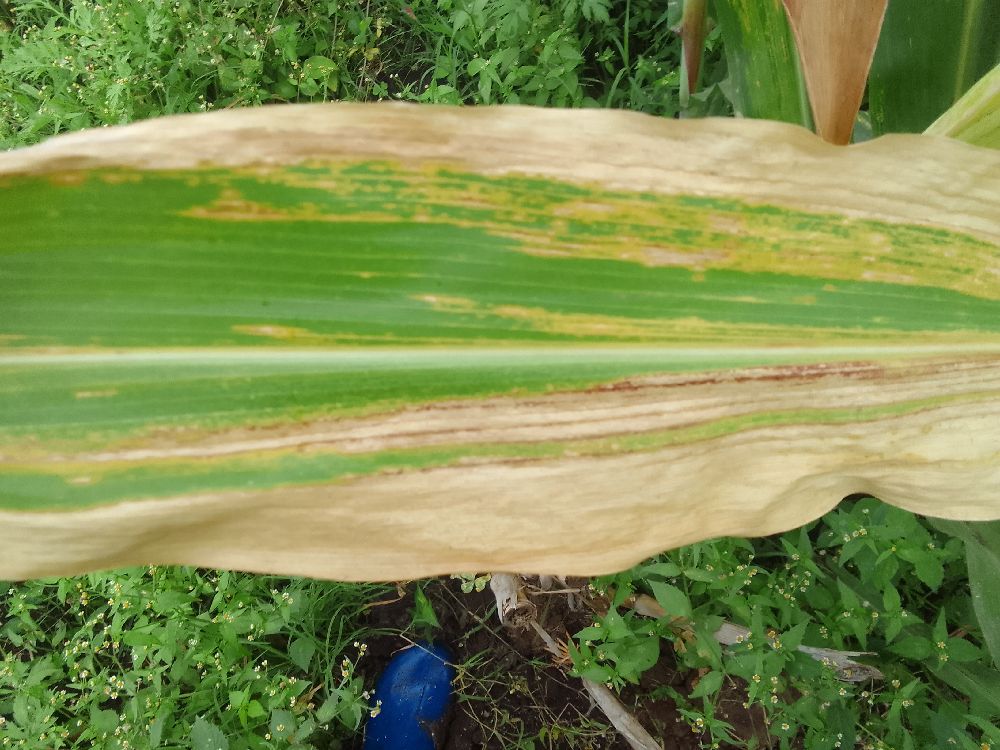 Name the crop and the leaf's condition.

maize, maize lethal necrosis
